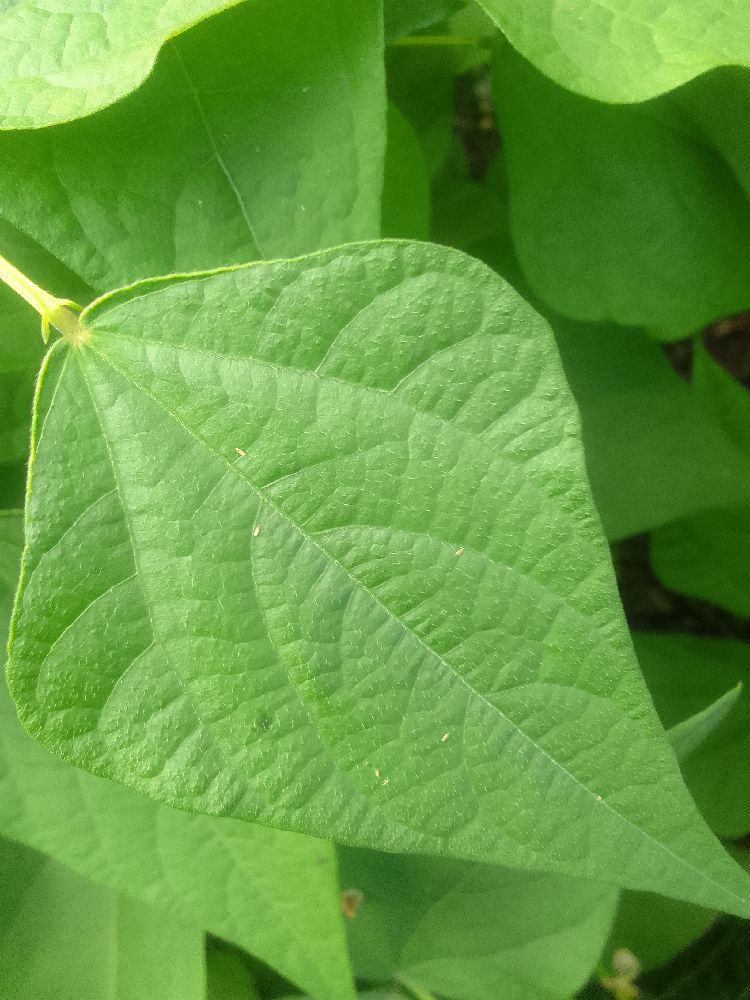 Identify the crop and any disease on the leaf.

common bean, healthy
